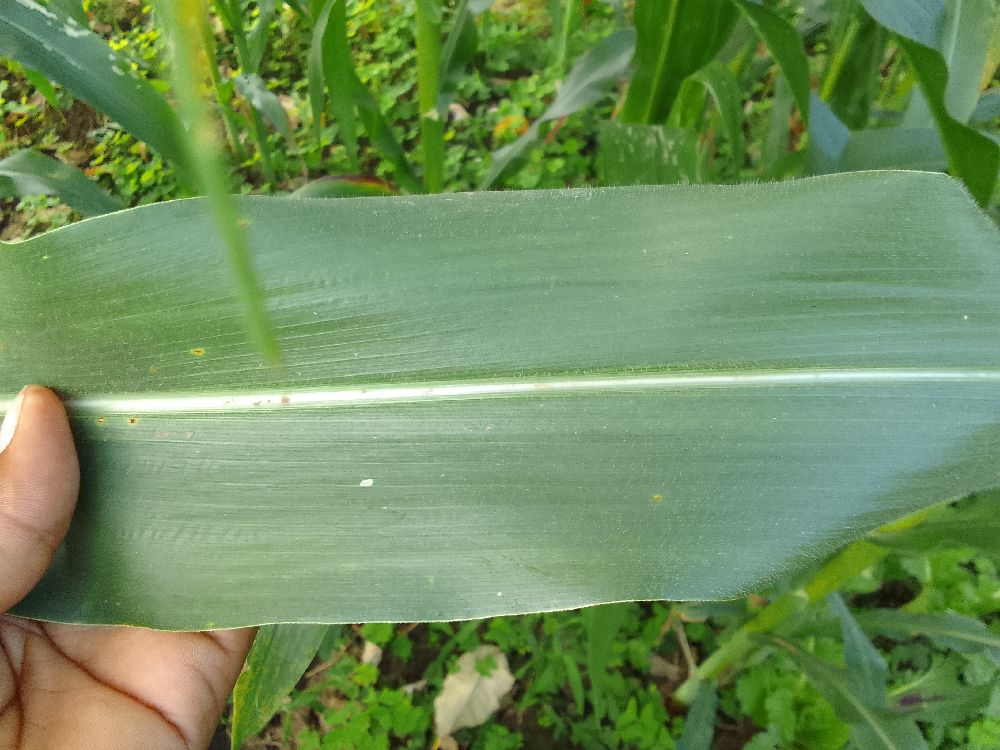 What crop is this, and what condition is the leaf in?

maize, healthy
